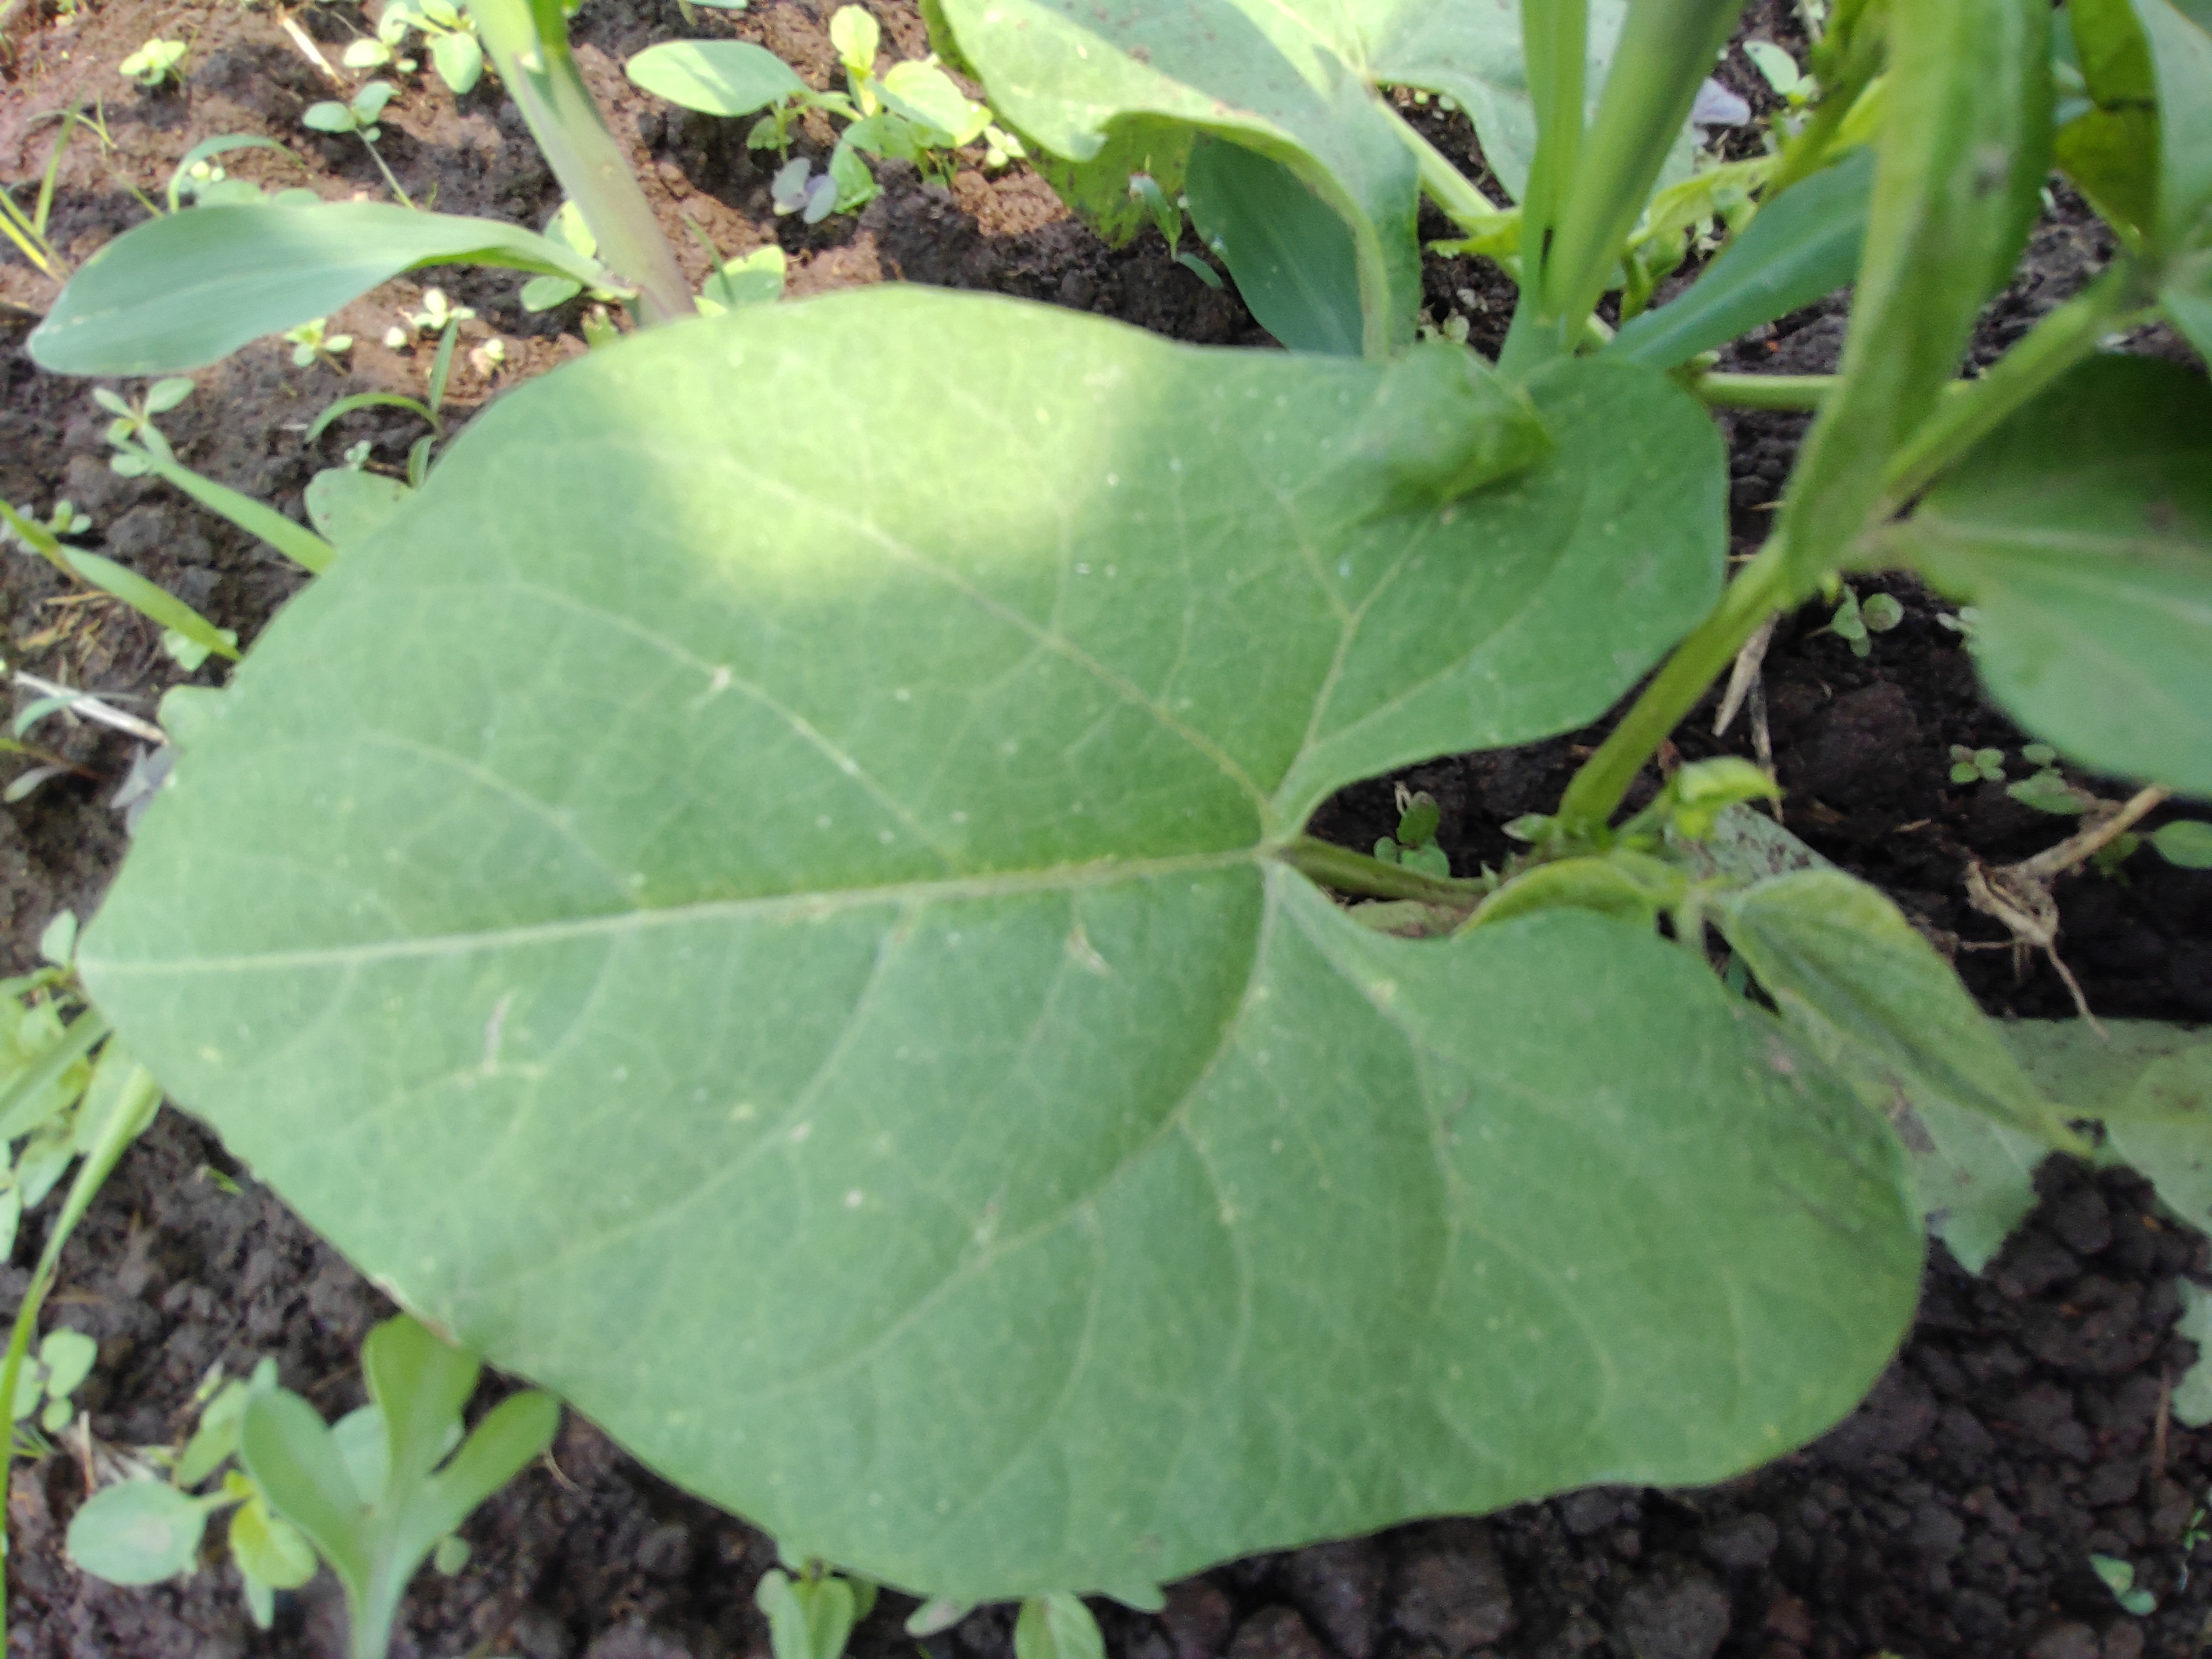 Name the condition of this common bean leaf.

healthy
